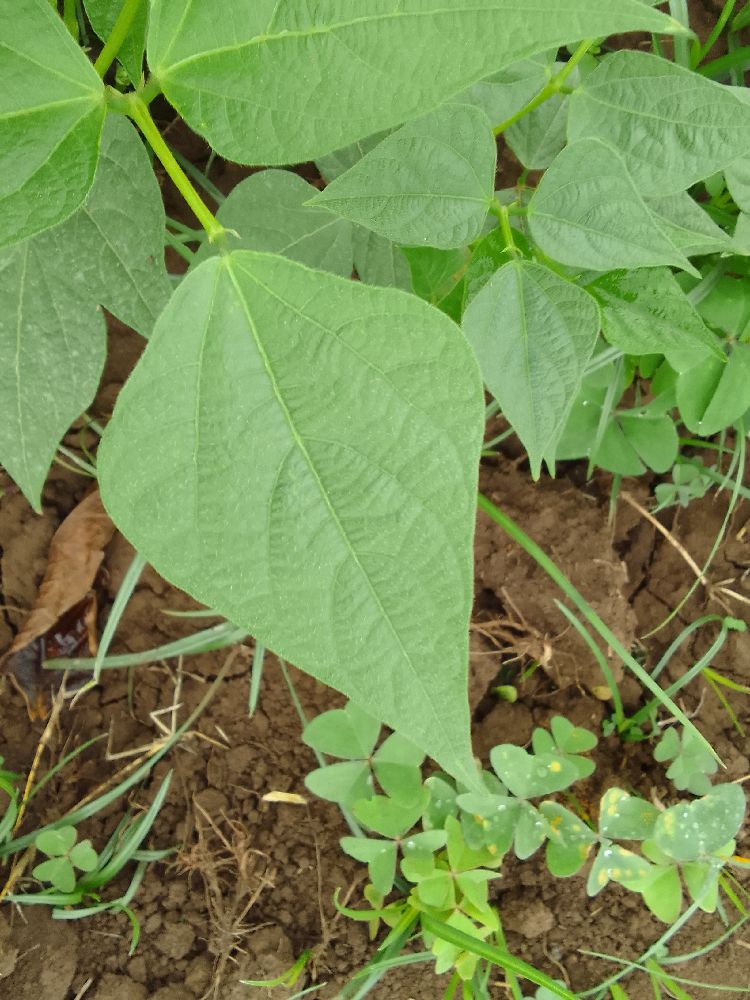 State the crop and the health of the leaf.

common bean, healthy
